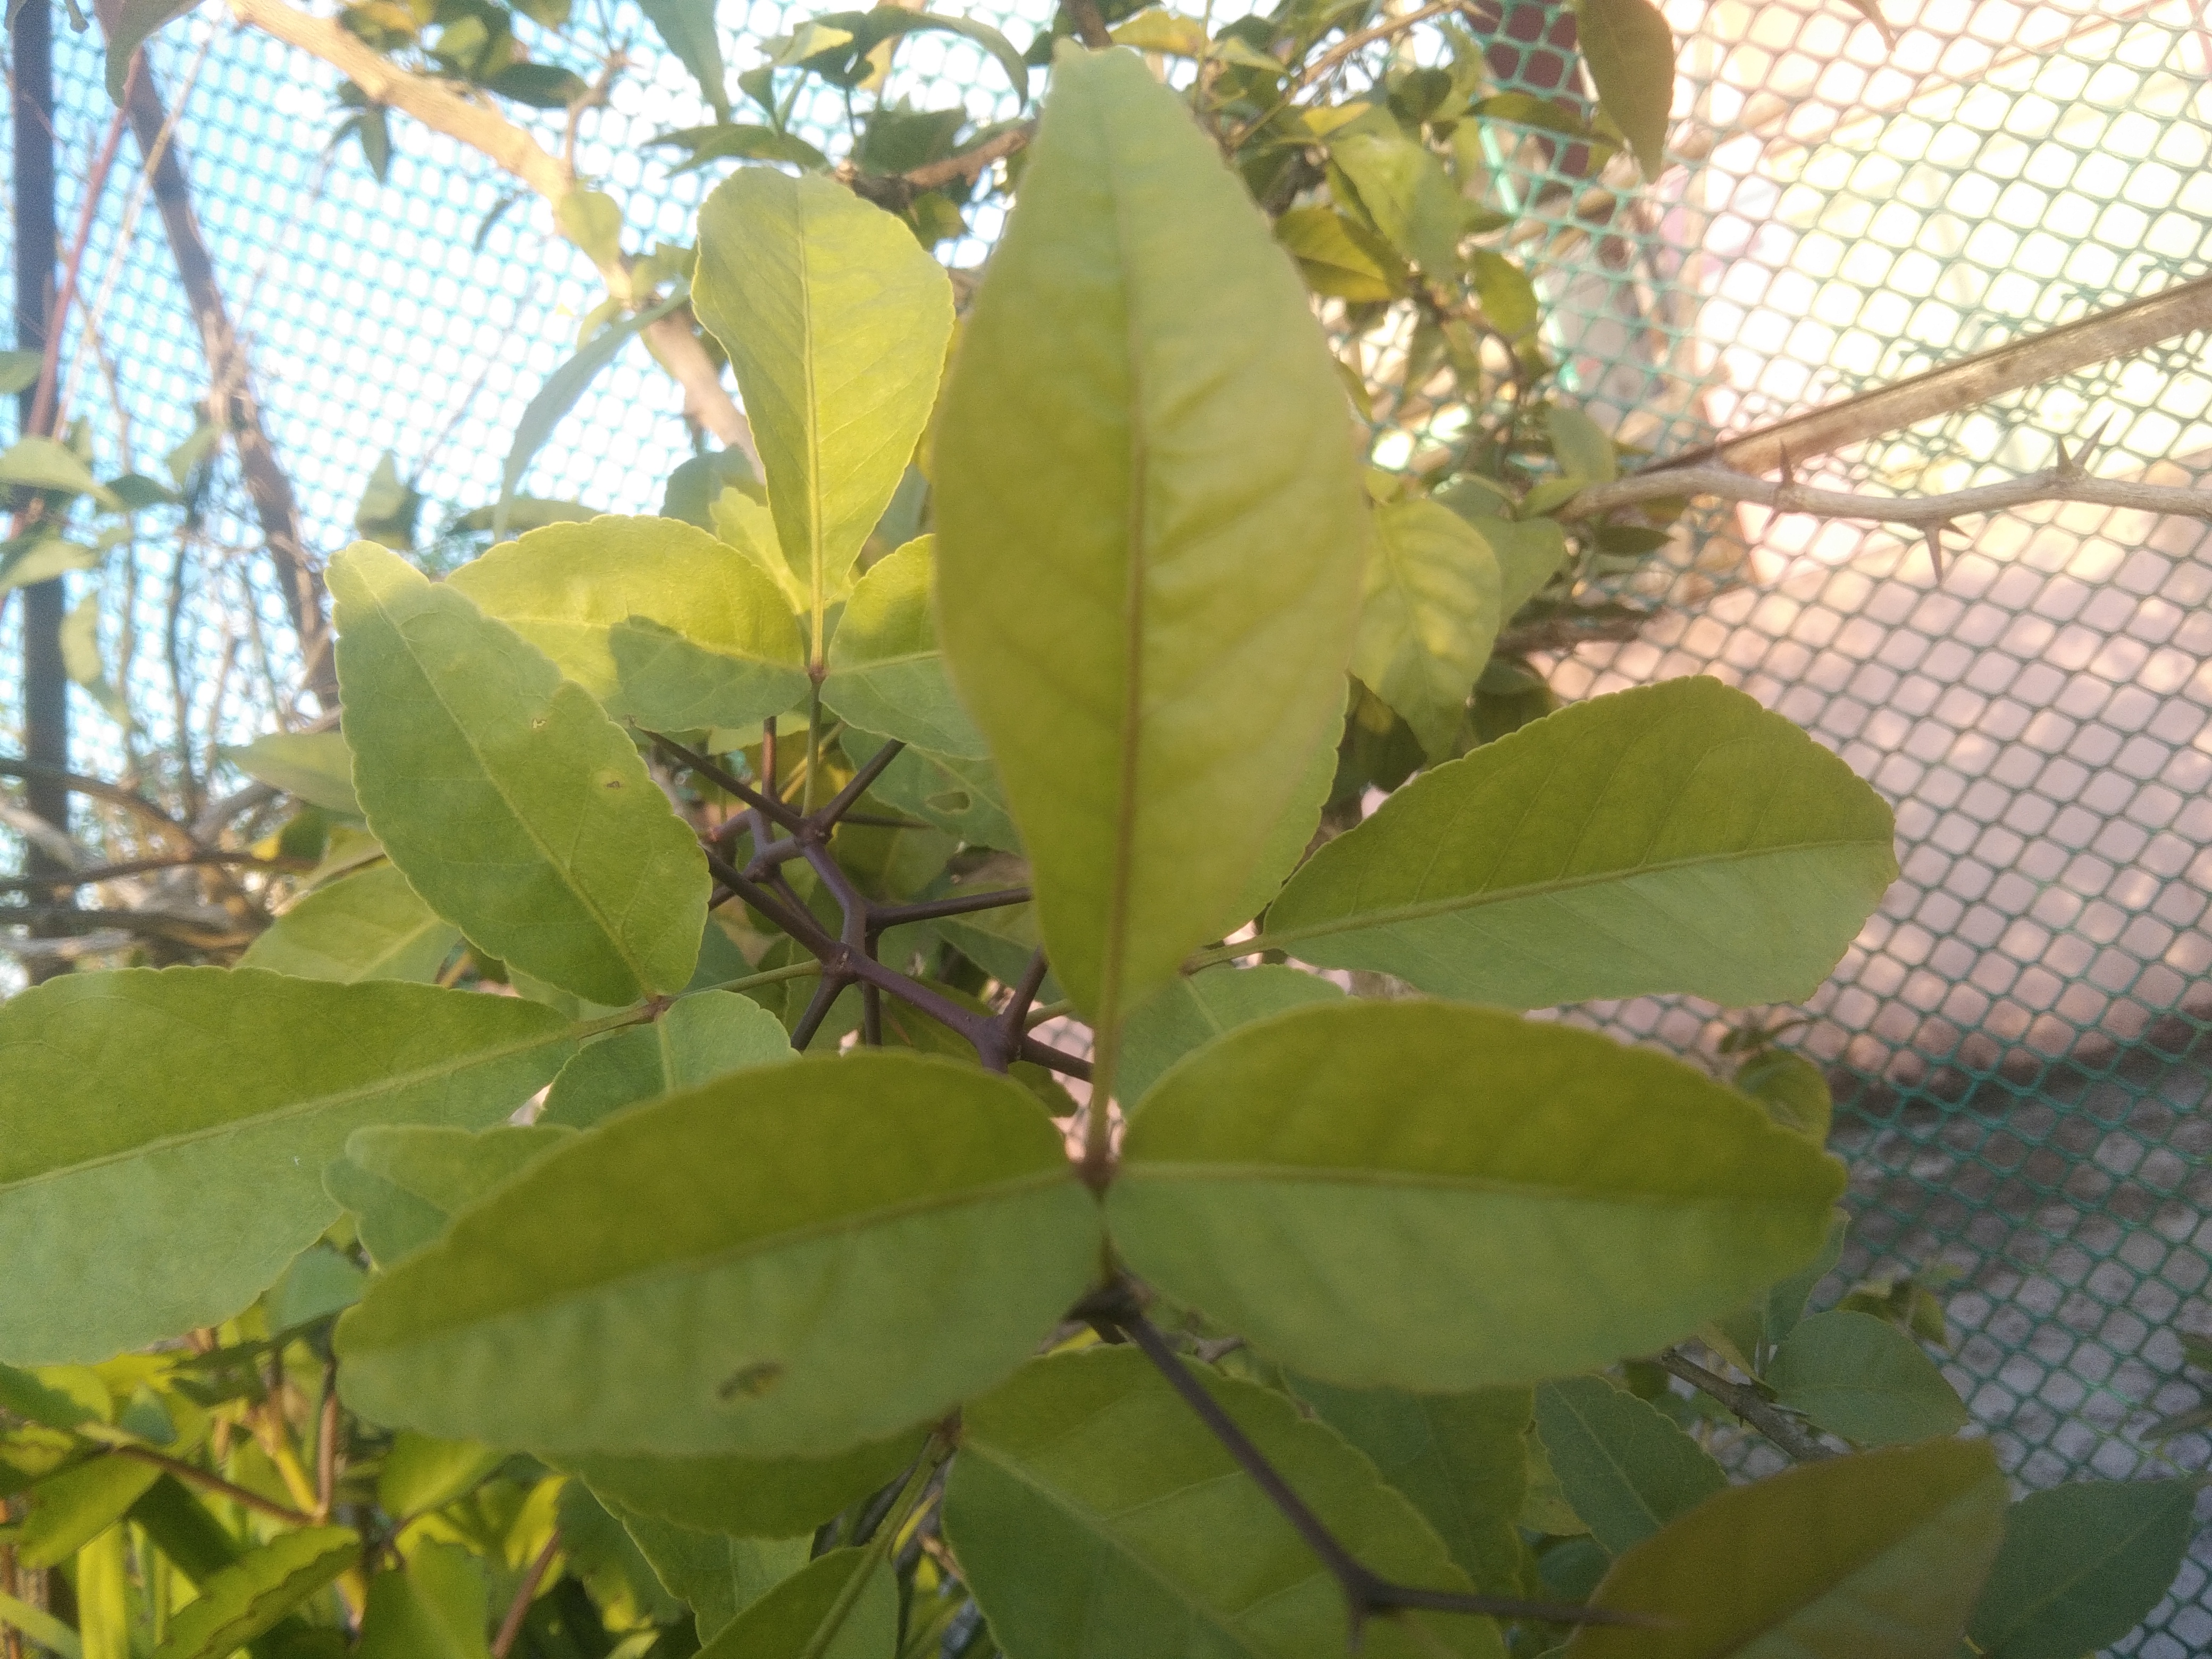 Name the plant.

wood apple
